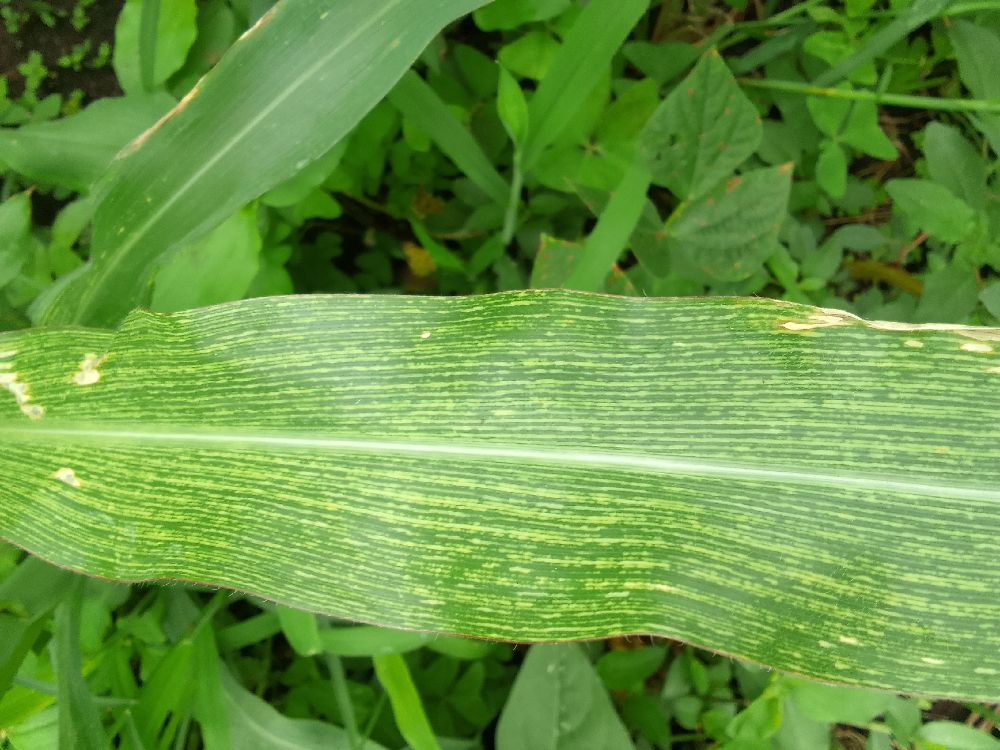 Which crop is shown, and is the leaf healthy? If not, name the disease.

maize, maize streak virus
